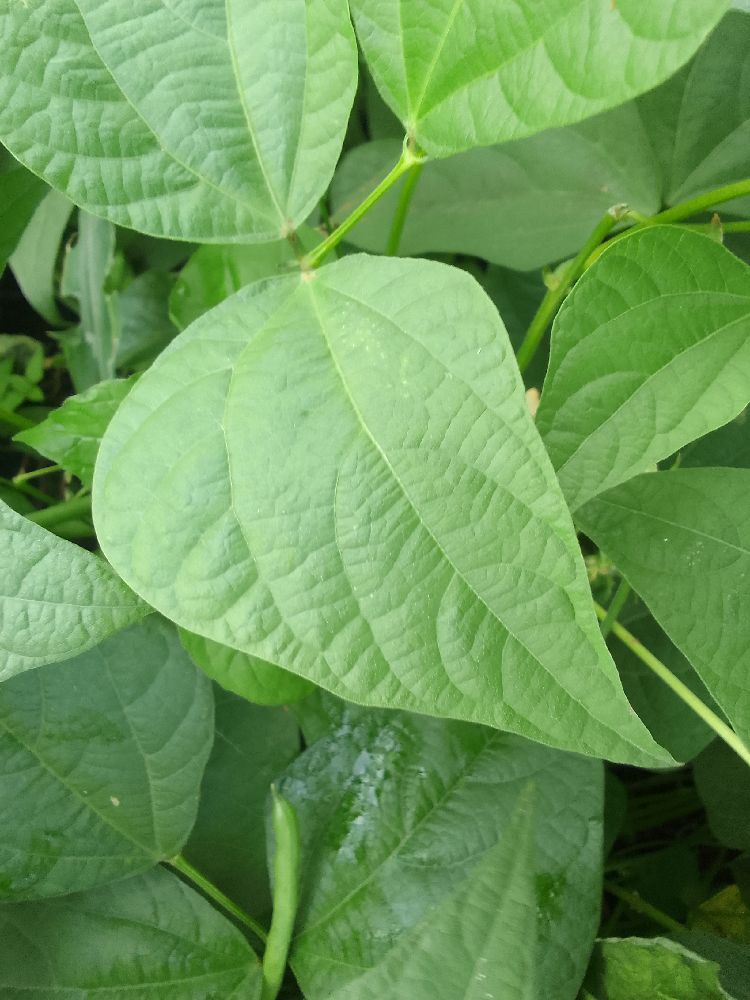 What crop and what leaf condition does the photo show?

common bean, healthy
